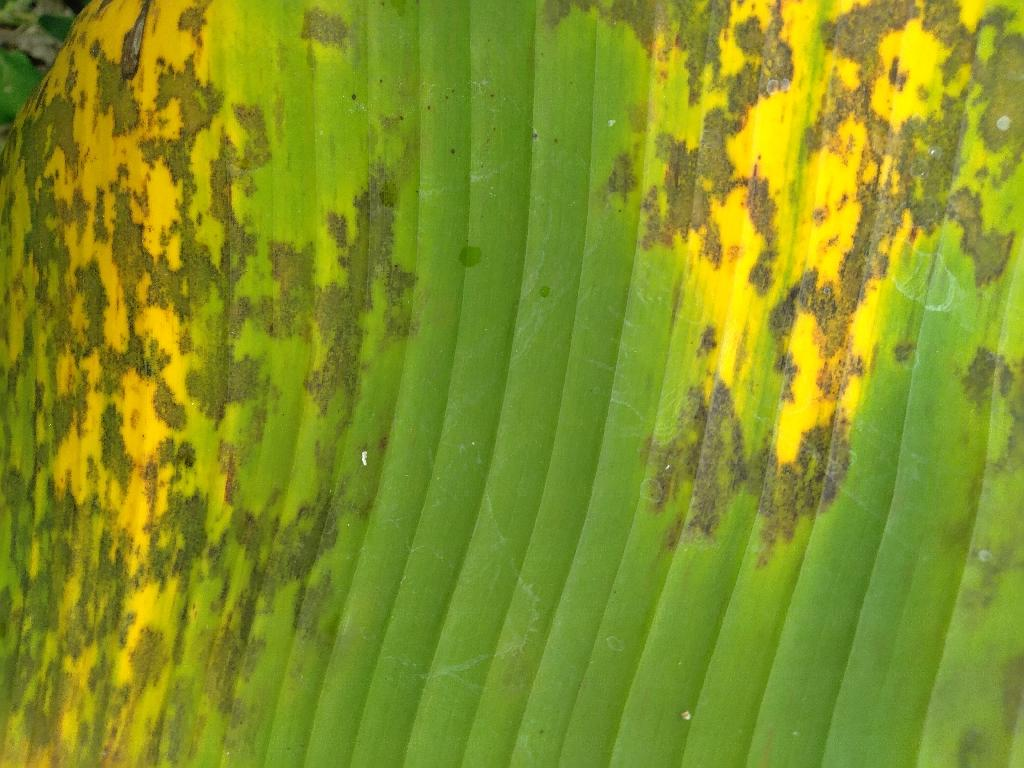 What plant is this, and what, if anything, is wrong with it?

banana, black sigatoka
